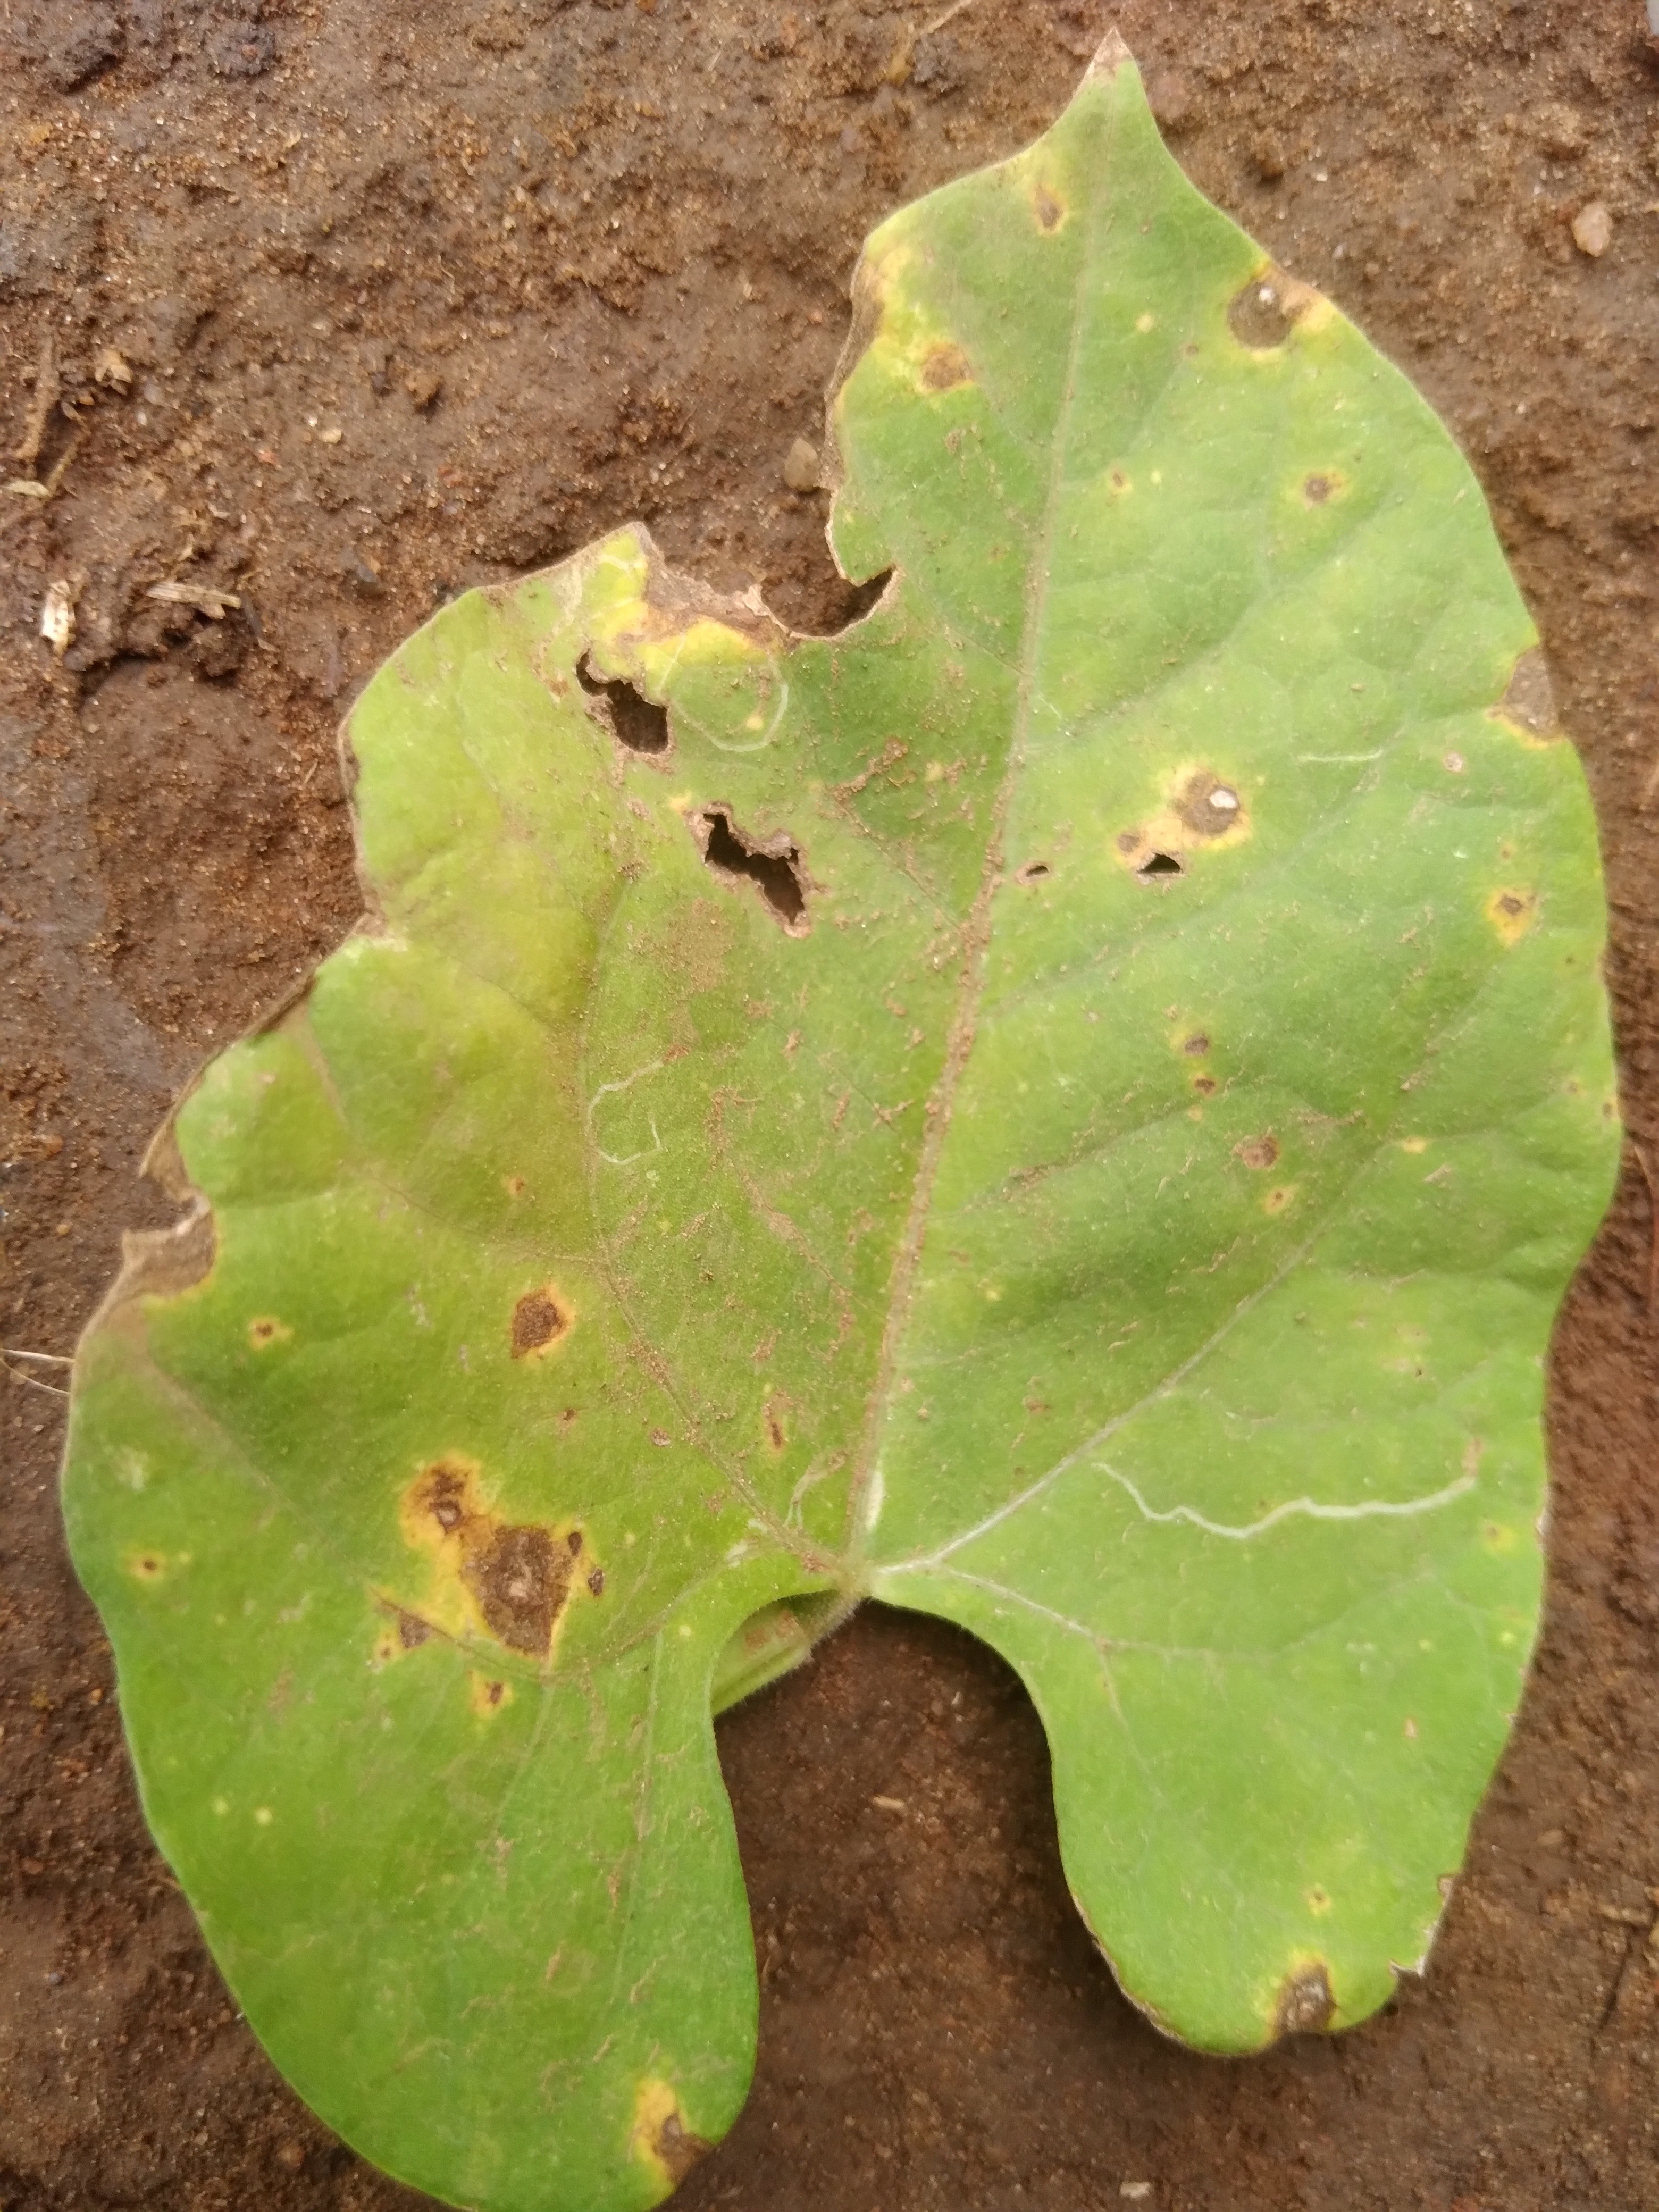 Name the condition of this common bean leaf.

rust
